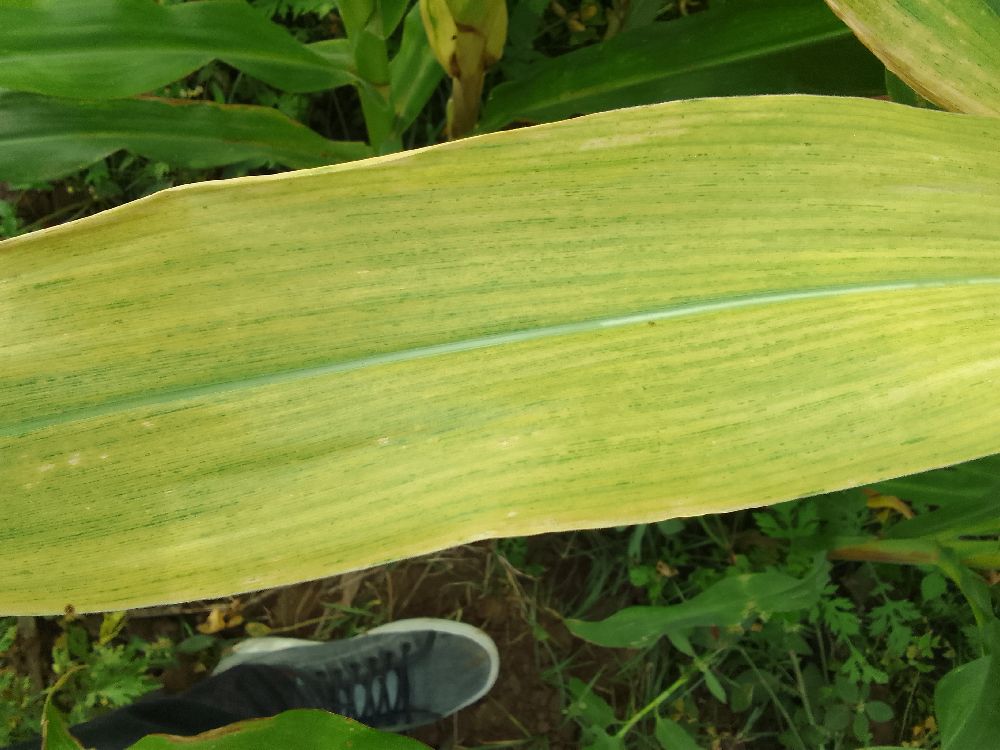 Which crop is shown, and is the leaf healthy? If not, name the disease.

maize, maize lethal necrosis
